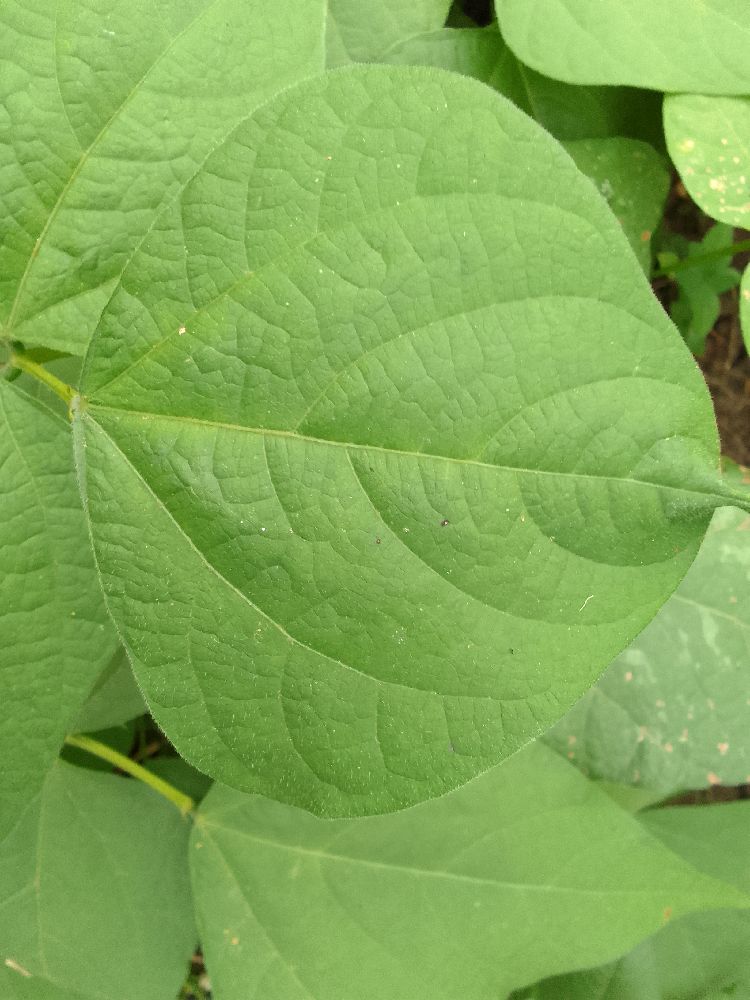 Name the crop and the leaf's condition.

common bean, healthy
